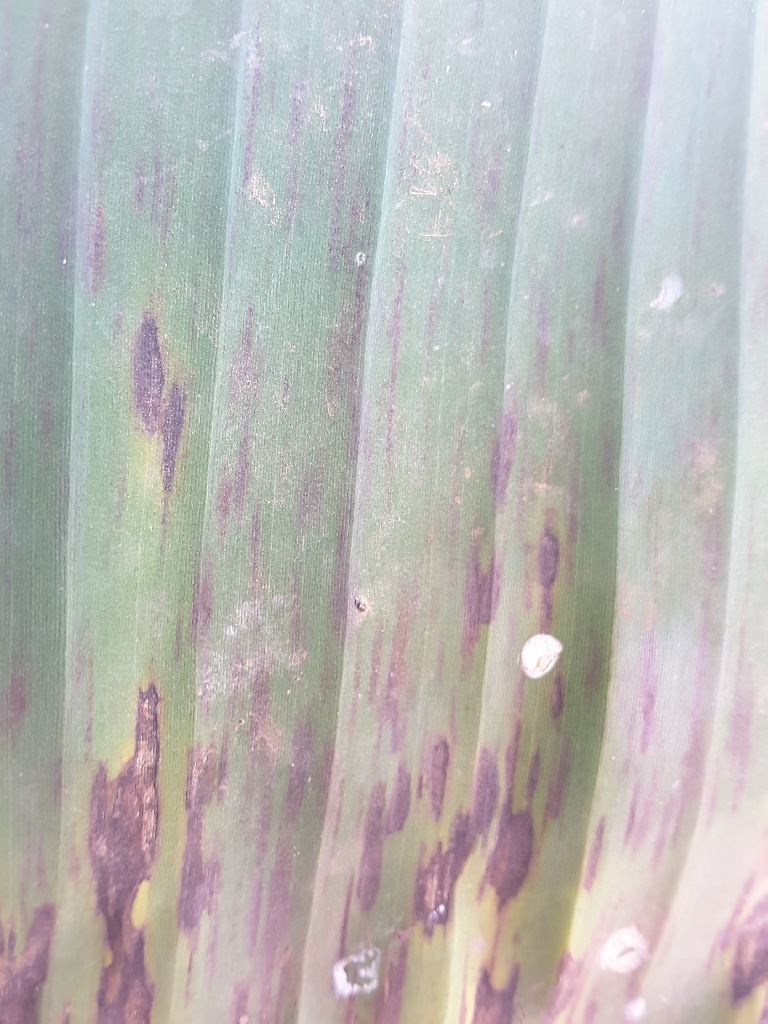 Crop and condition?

banana, black sigatoka
